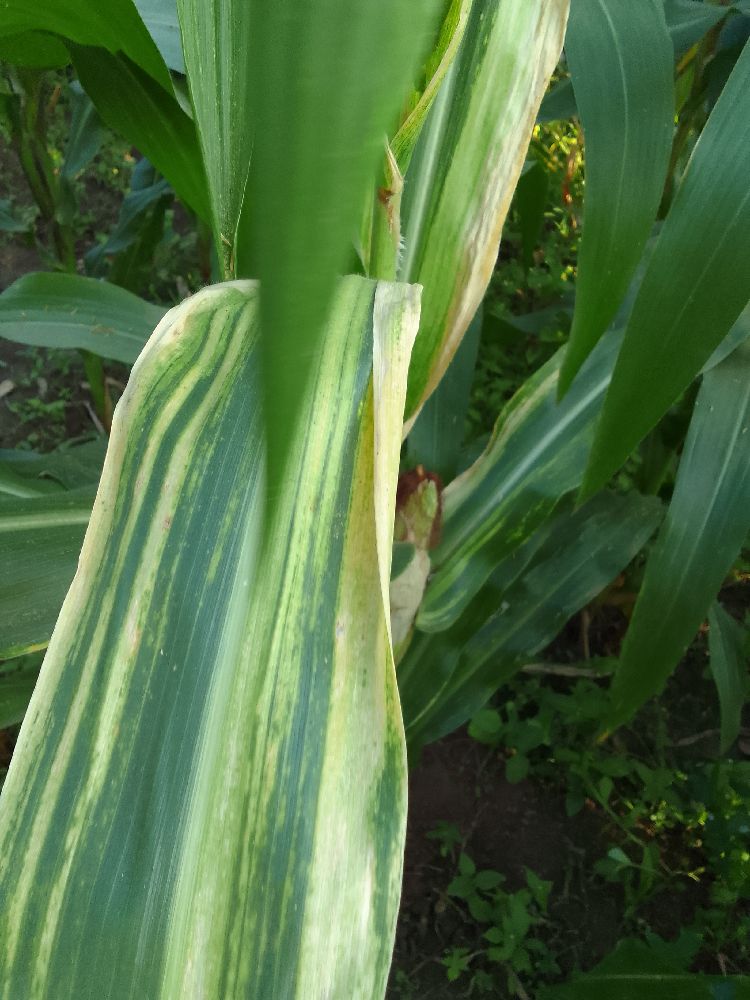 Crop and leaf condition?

maize, maize lethal necrosis
